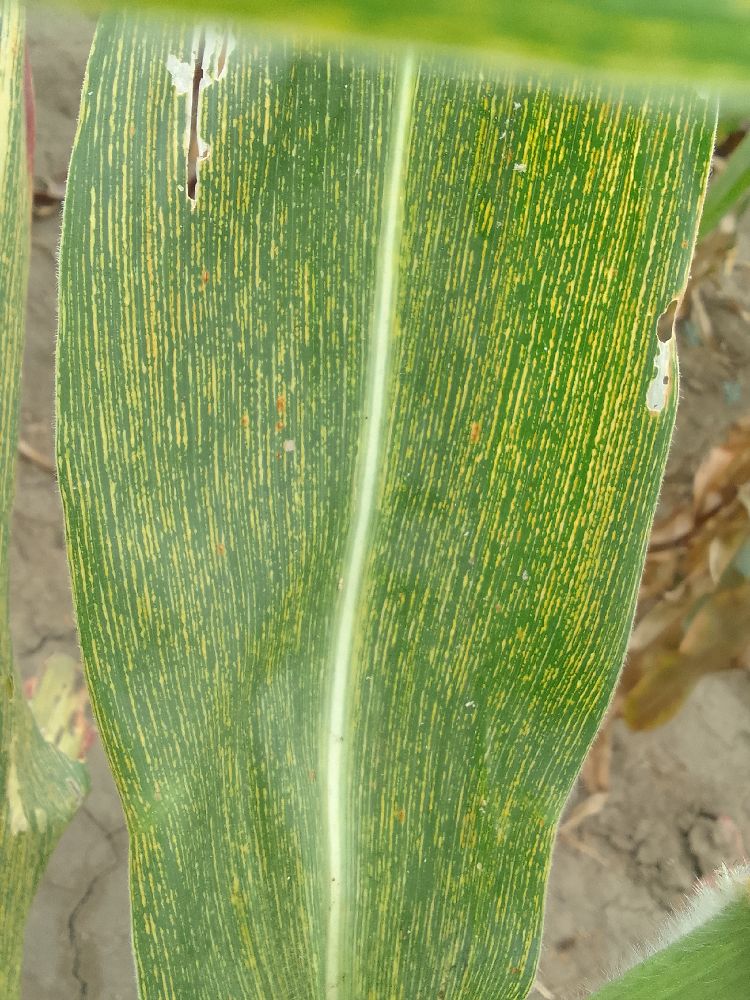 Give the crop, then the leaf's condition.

maize, maize streak virus
